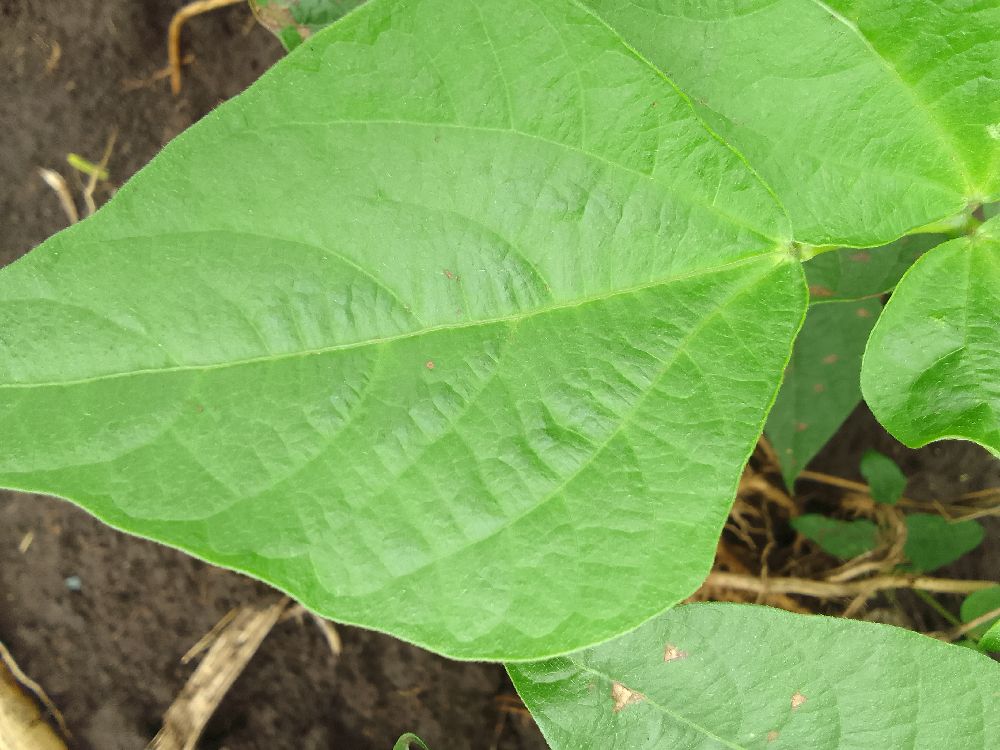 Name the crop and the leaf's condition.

common bean, healthy
